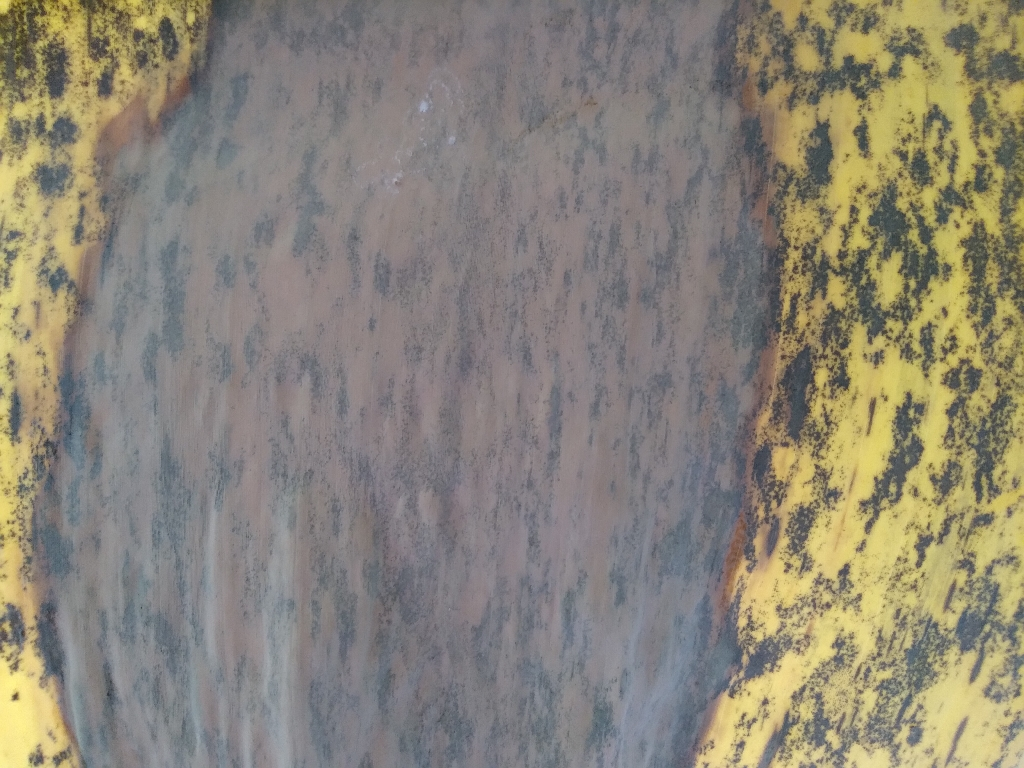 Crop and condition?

banana, black sigatoka
